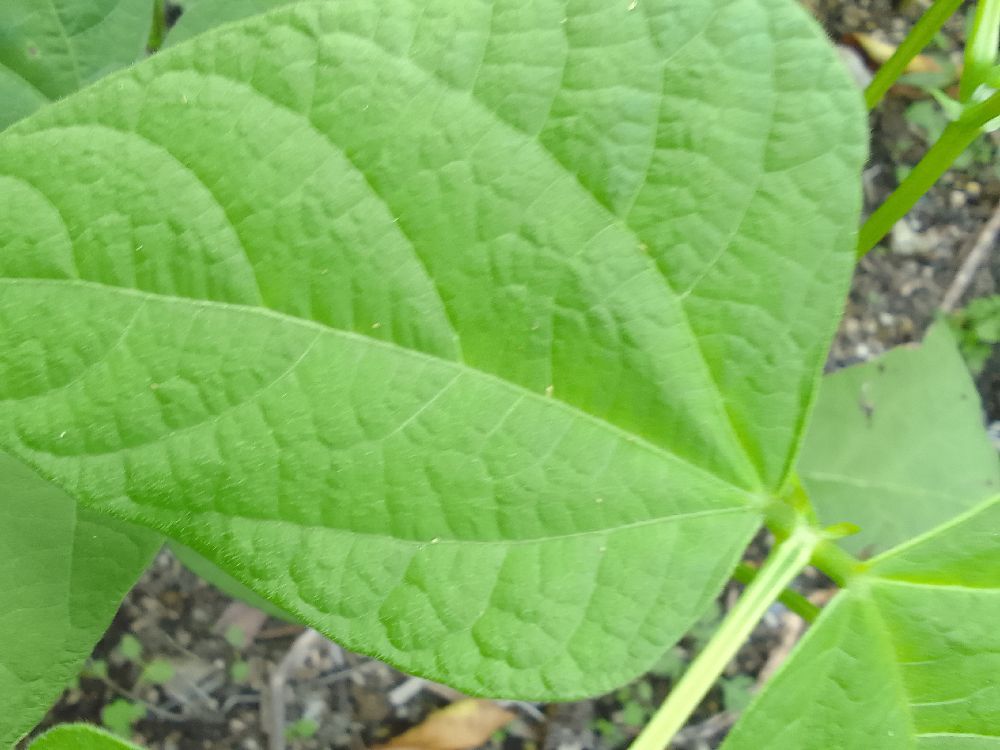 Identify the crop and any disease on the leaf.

common bean, healthy
